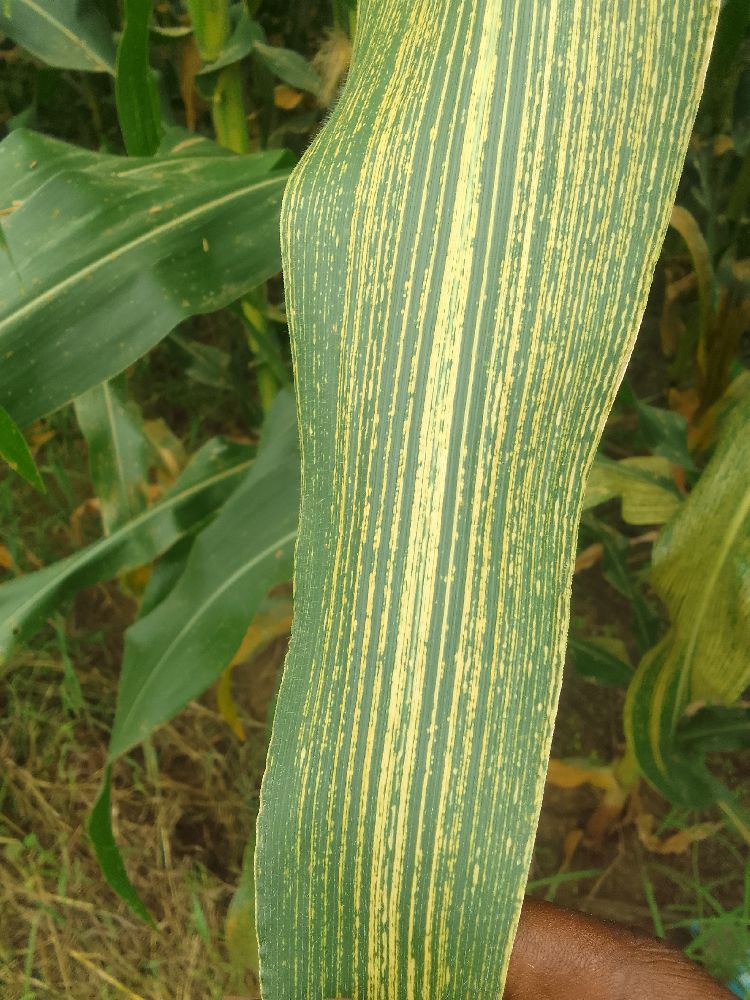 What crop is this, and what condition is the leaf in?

maize, maize streak virus
